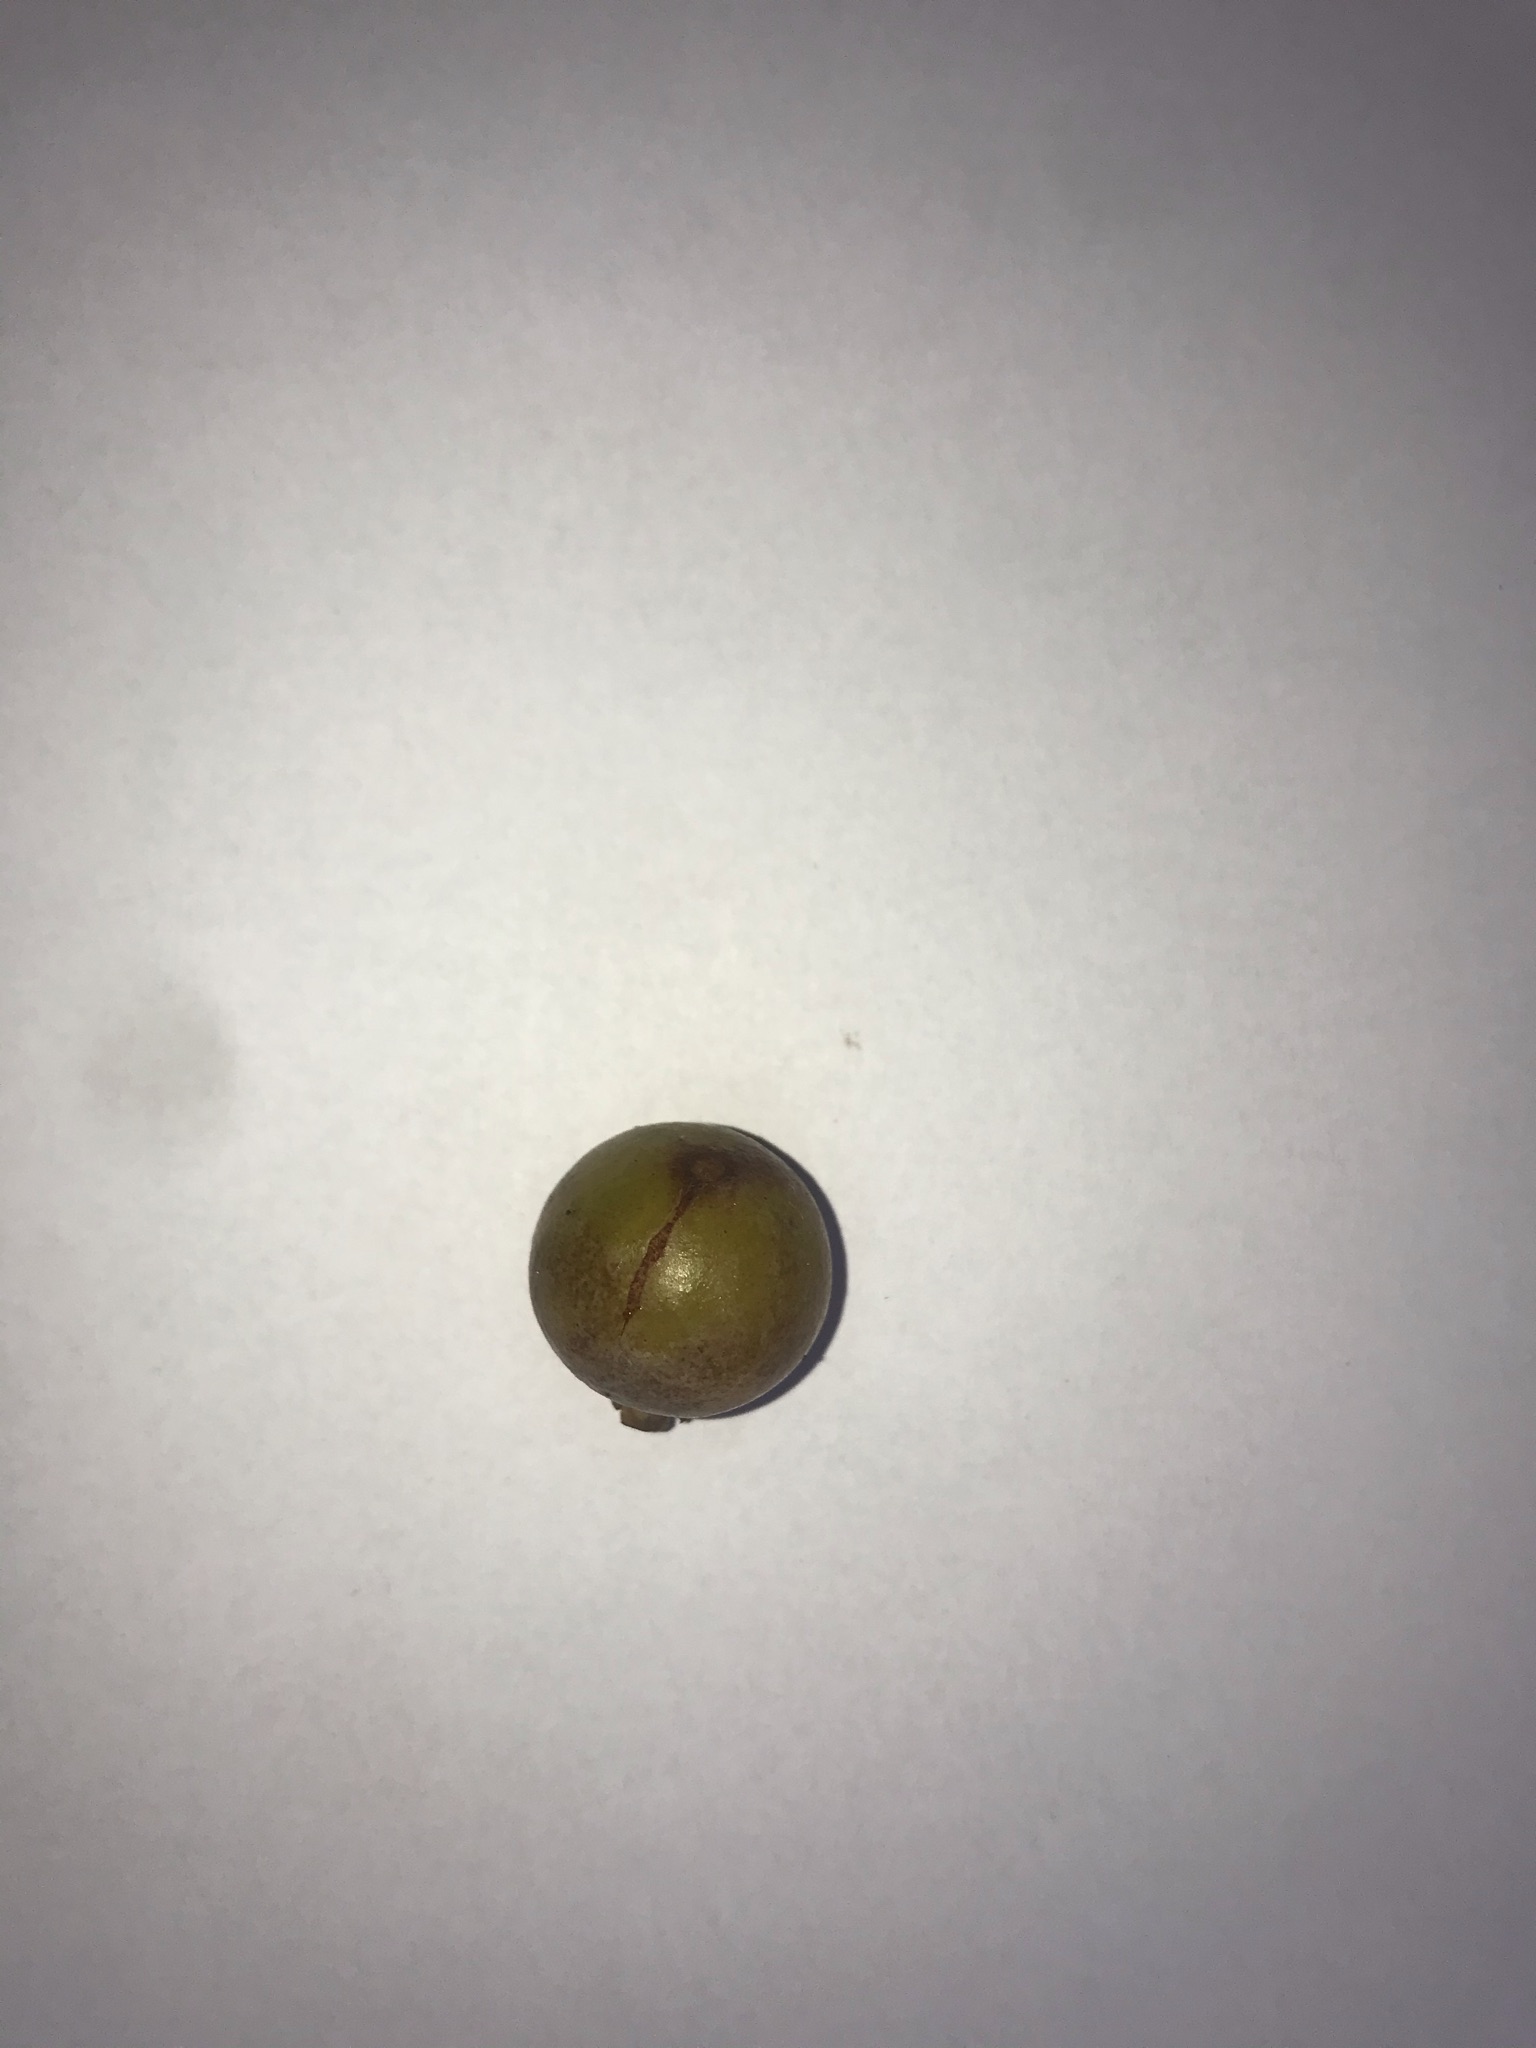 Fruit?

gabiroba
